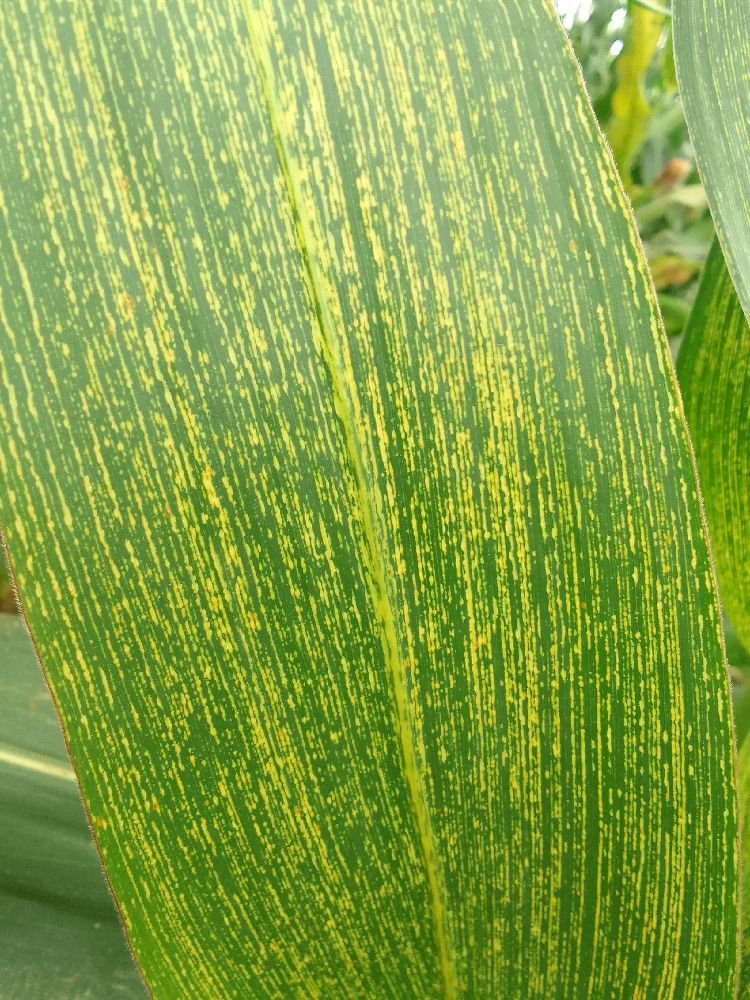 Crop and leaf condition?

maize, maize streak virus
